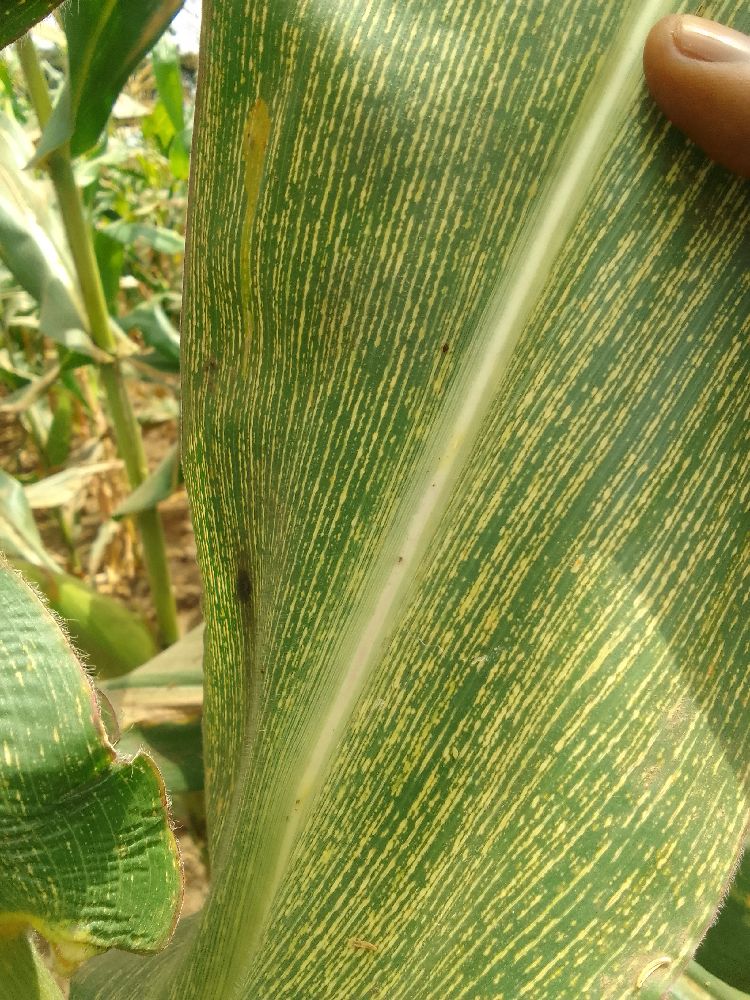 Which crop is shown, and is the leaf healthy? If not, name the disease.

maize, maize streak virus
